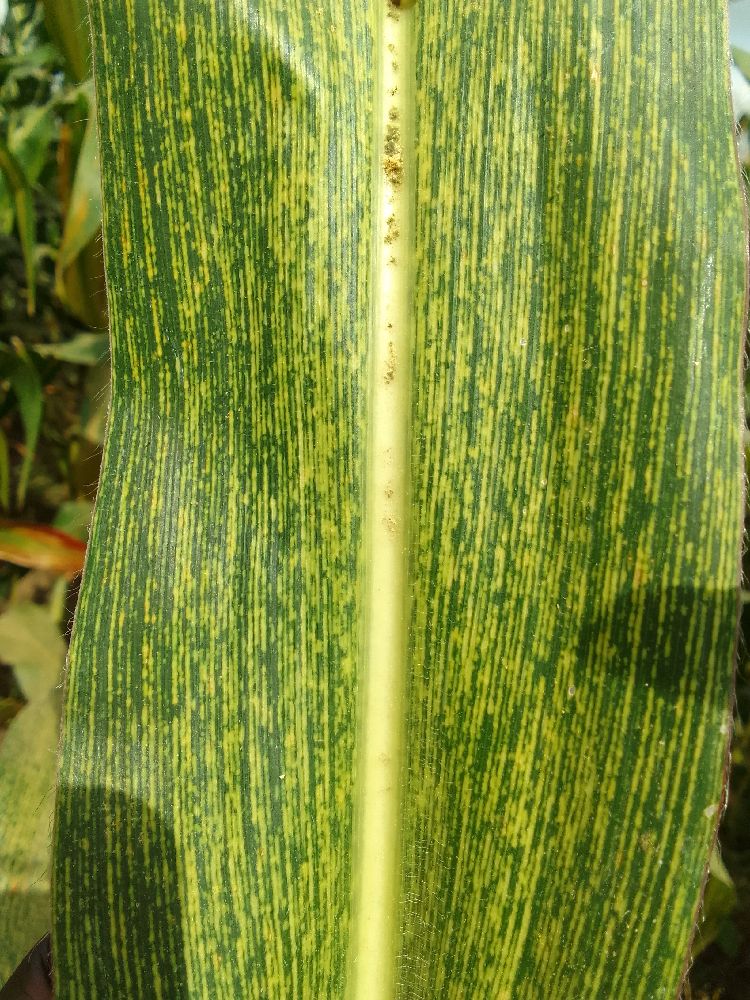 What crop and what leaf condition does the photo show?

maize, maize streak virus
